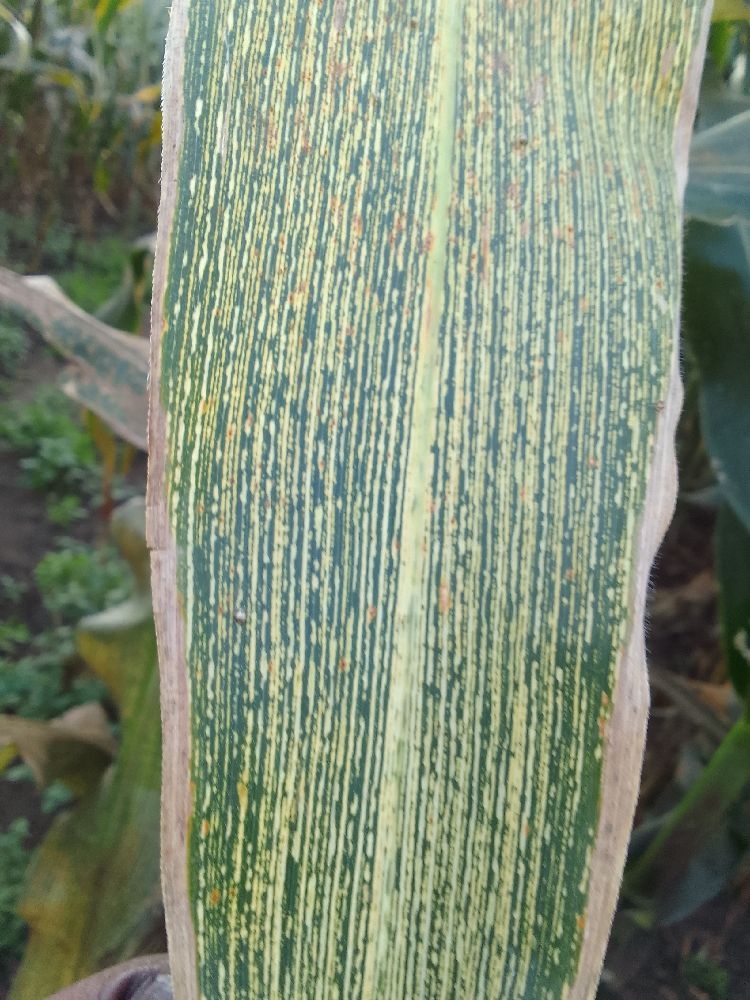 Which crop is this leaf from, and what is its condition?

maize, maize streak virus
